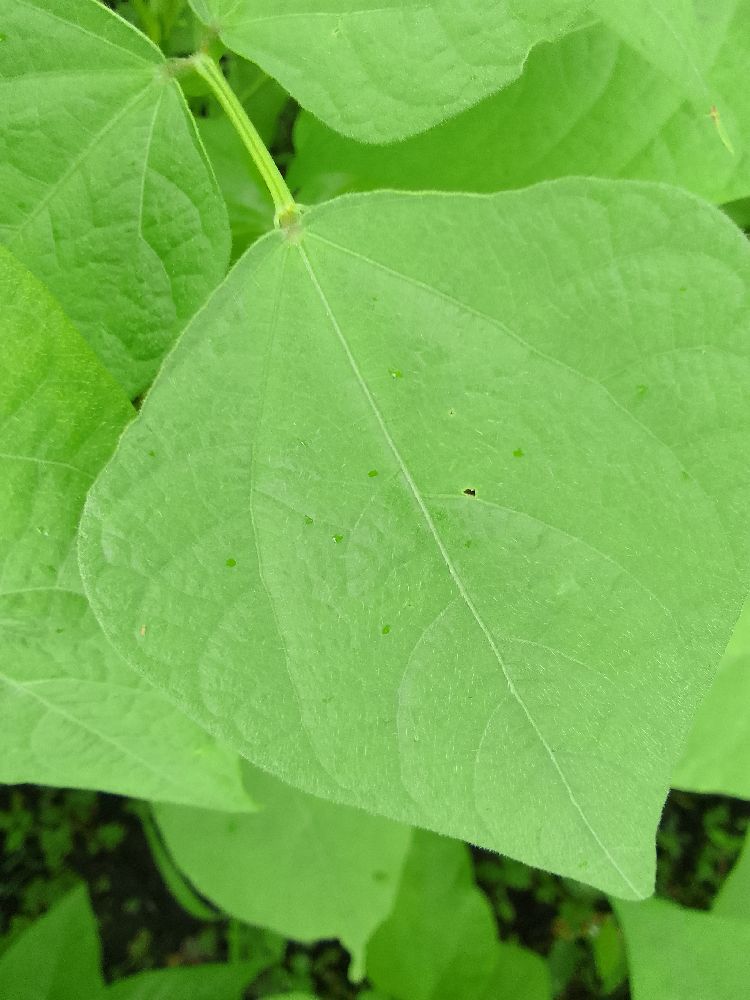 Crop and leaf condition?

common bean, healthy
